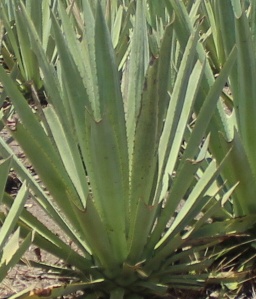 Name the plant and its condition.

agave, healthy
